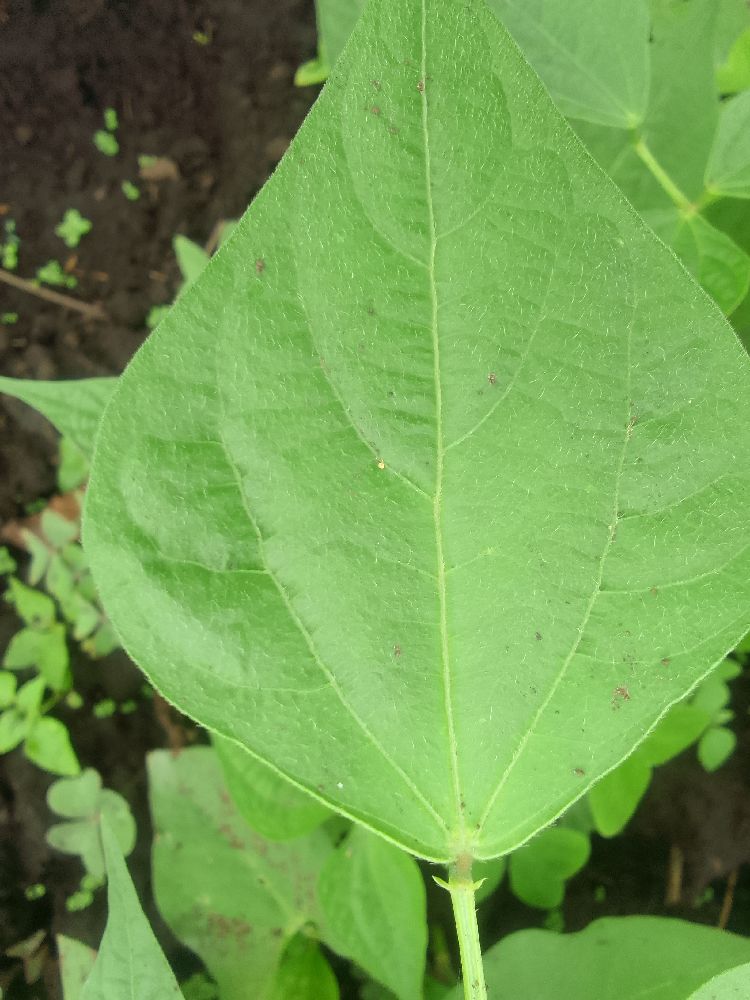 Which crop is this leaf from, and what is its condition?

common bean, healthy
